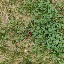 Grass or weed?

unstructured weed
